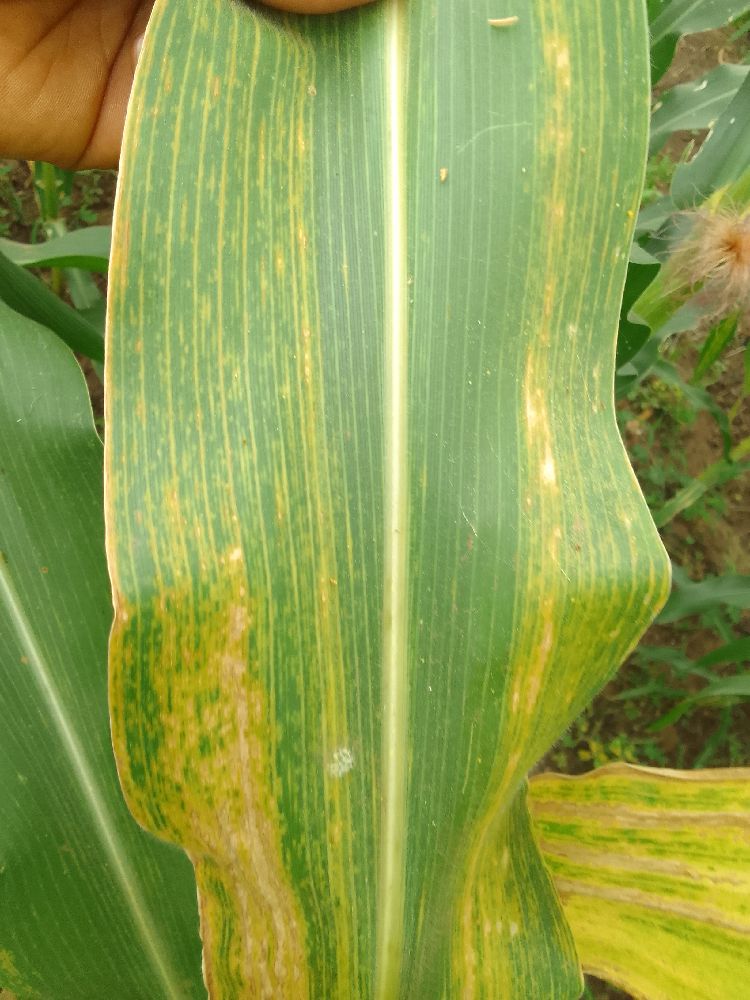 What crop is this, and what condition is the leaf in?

maize, maize lethal necrosis
